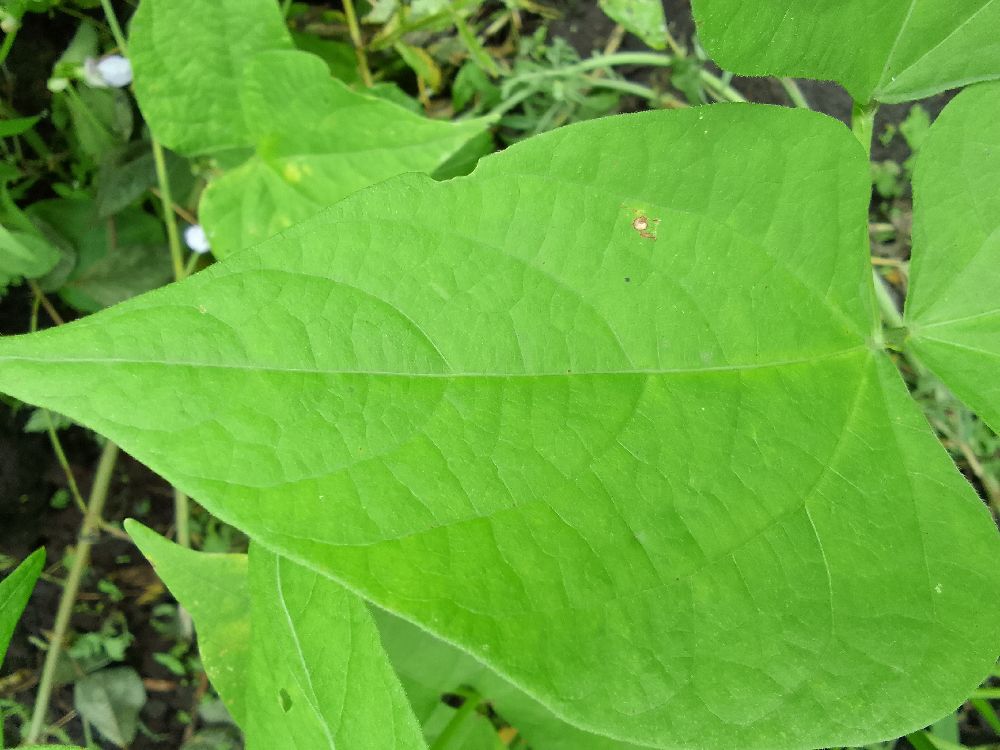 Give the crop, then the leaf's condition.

common bean, healthy
